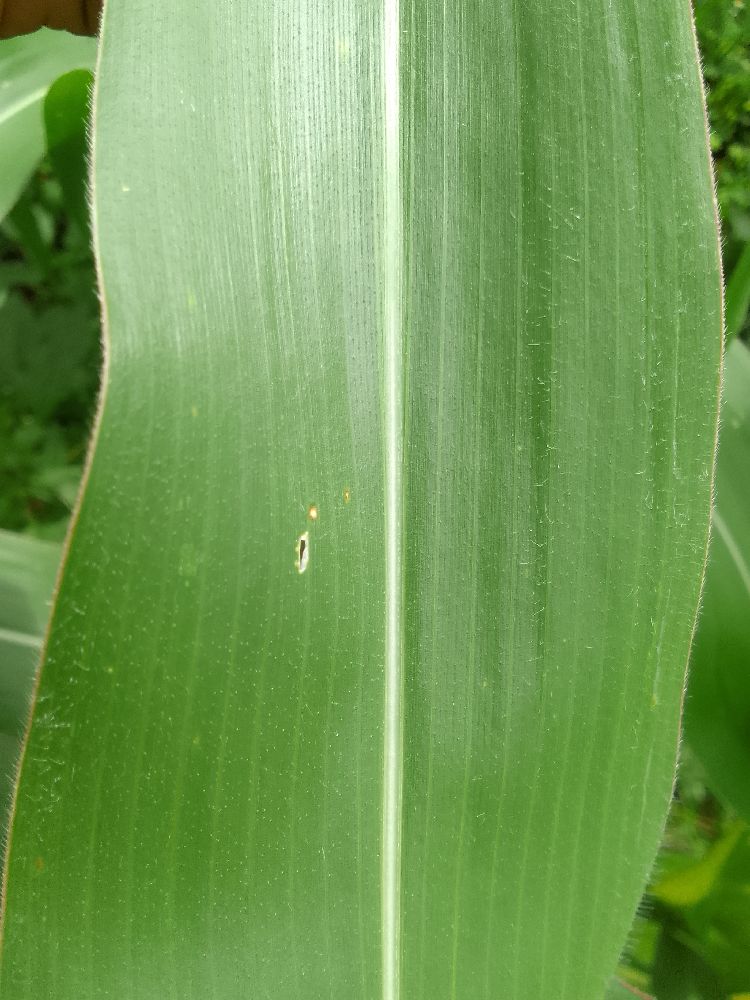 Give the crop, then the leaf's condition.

maize, healthy
